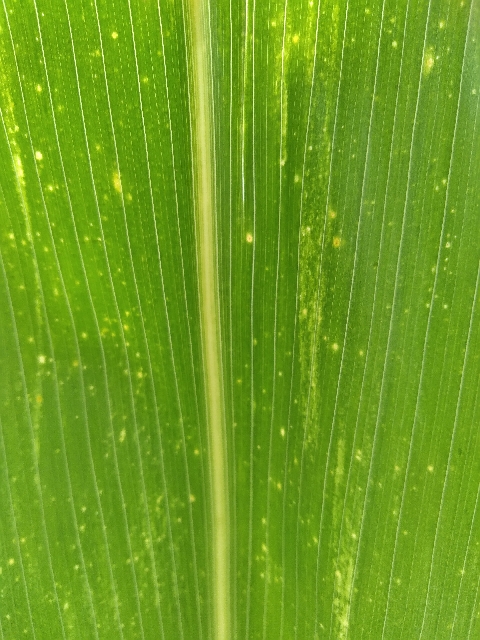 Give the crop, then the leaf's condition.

maize, maize lethal necrosis
